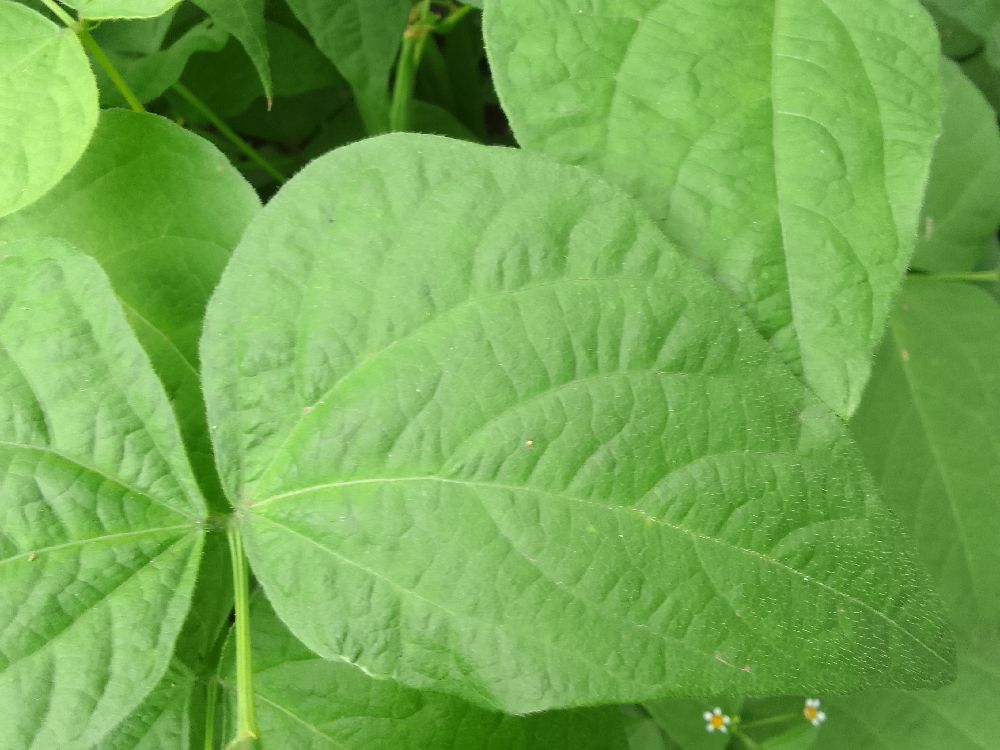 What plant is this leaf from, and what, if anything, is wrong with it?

common bean, healthy
